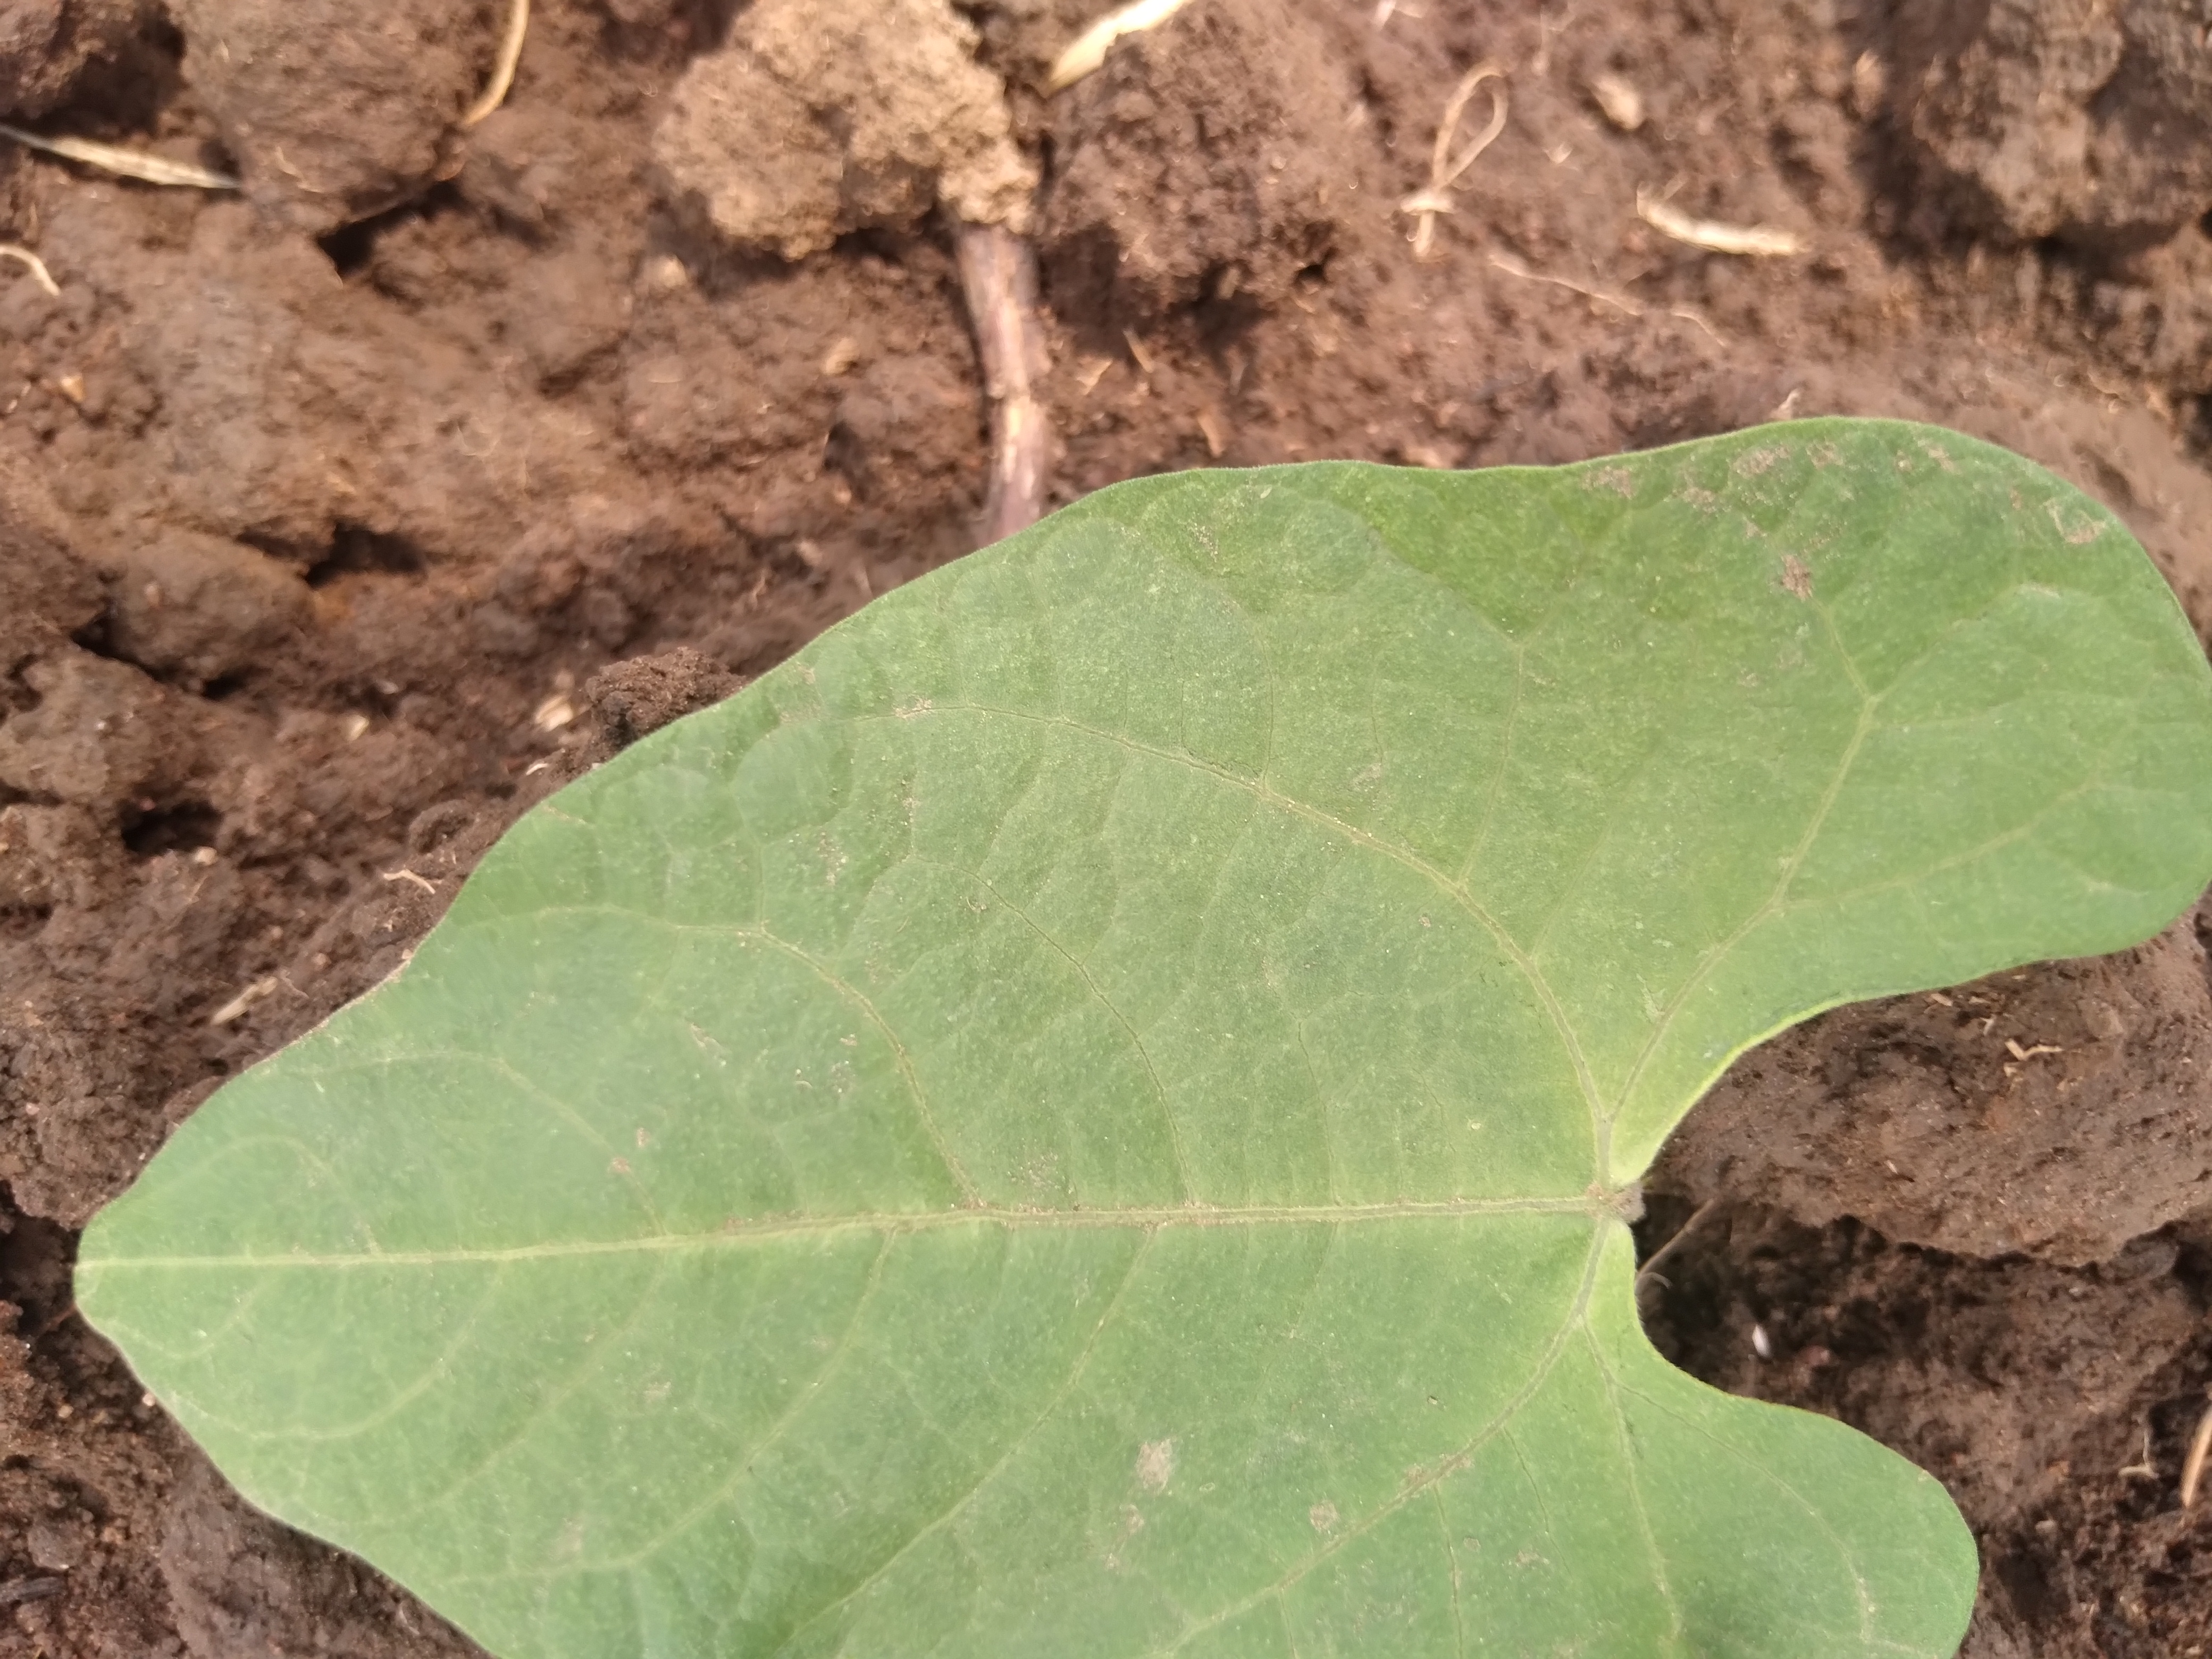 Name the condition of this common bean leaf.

healthy
